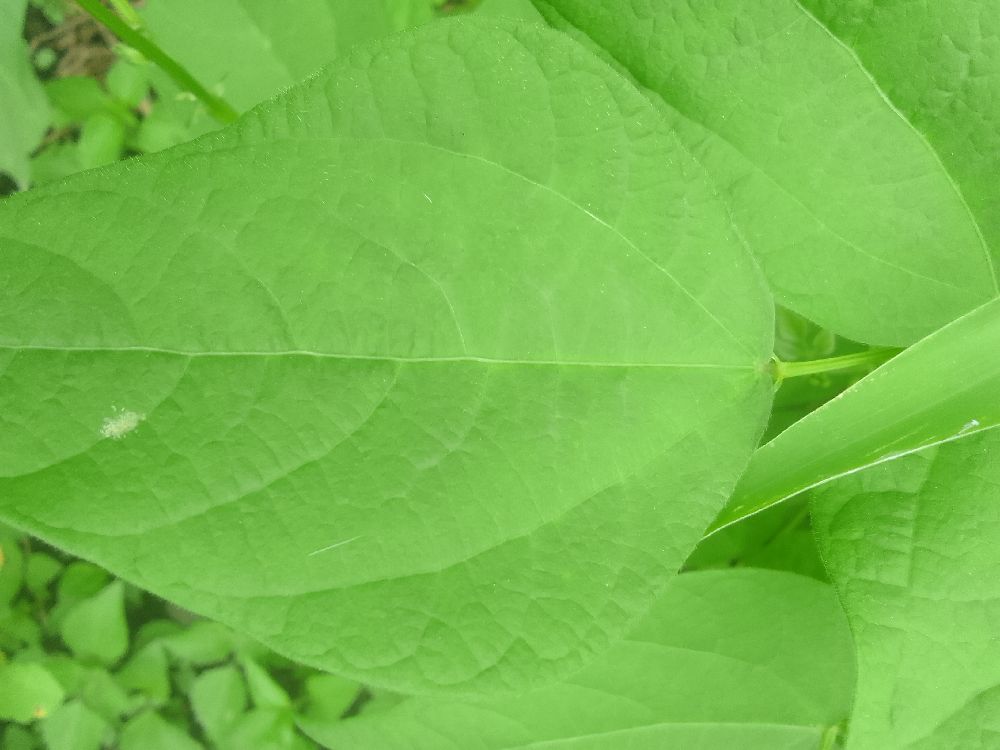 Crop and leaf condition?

common bean, healthy
